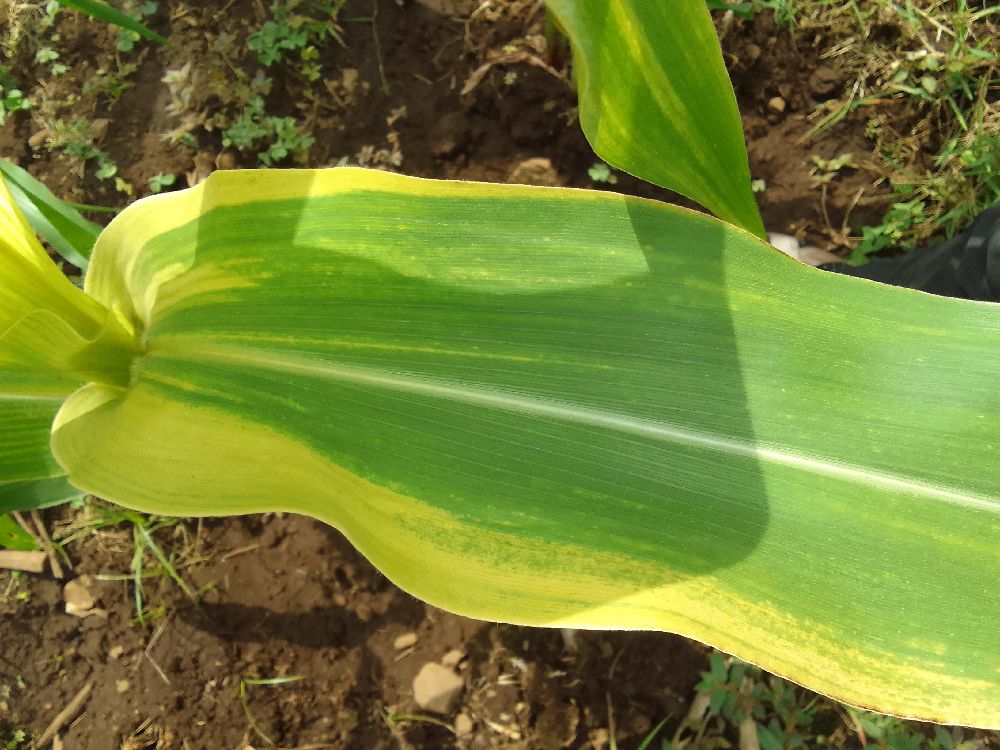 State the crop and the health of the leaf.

maize, maize lethal necrosis
